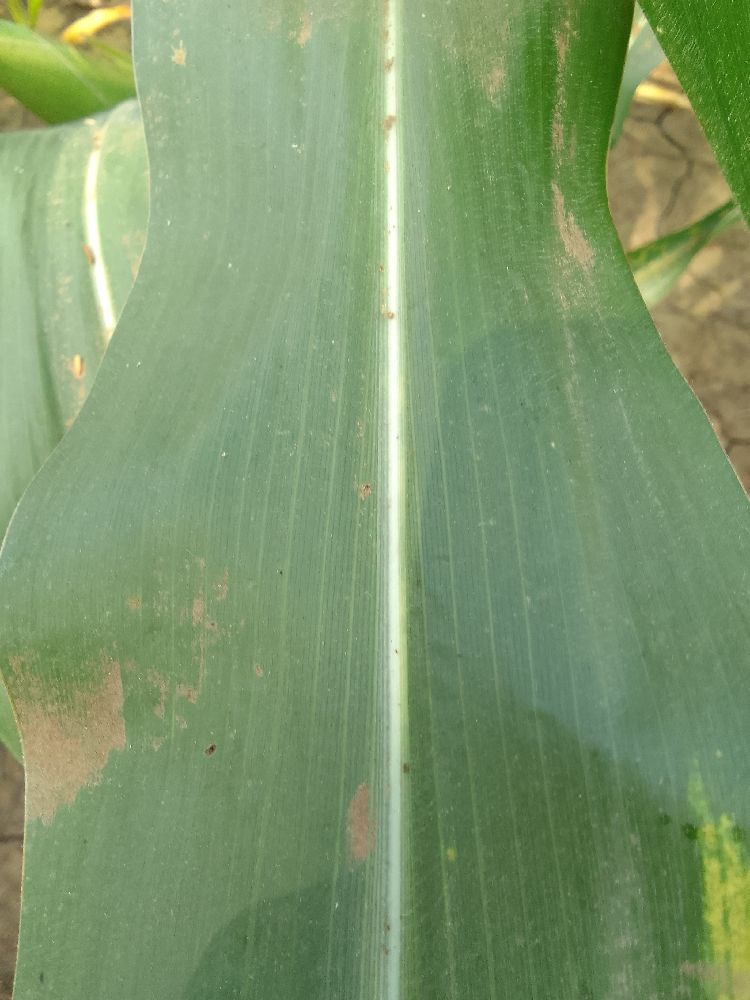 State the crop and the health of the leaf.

maize, healthy
